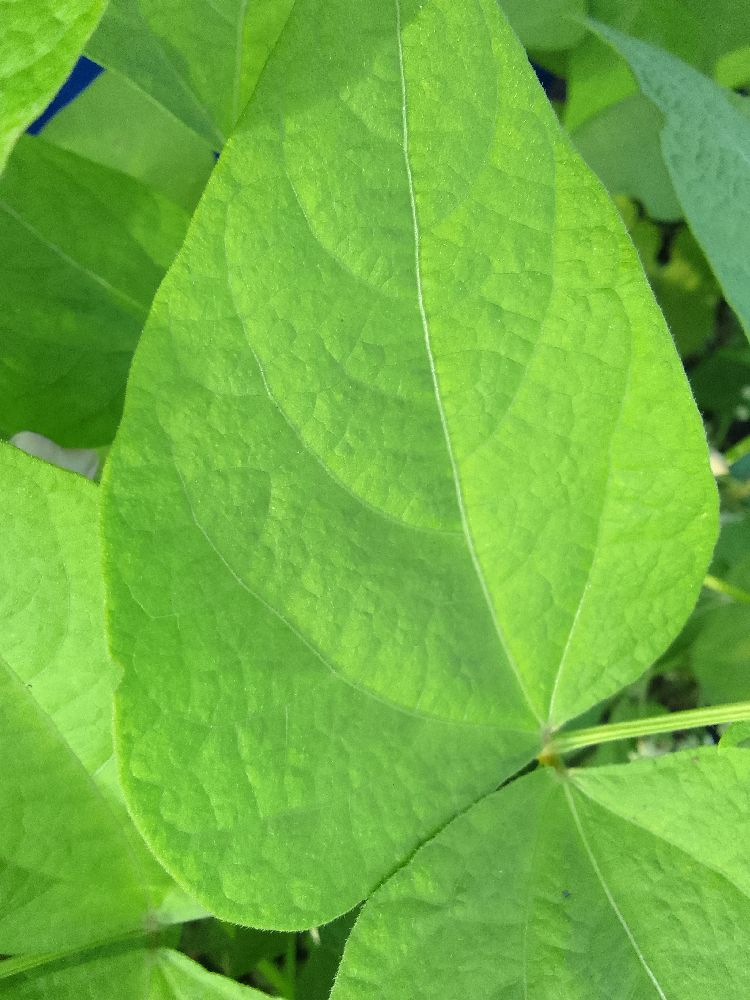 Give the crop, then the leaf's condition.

common bean, healthy
